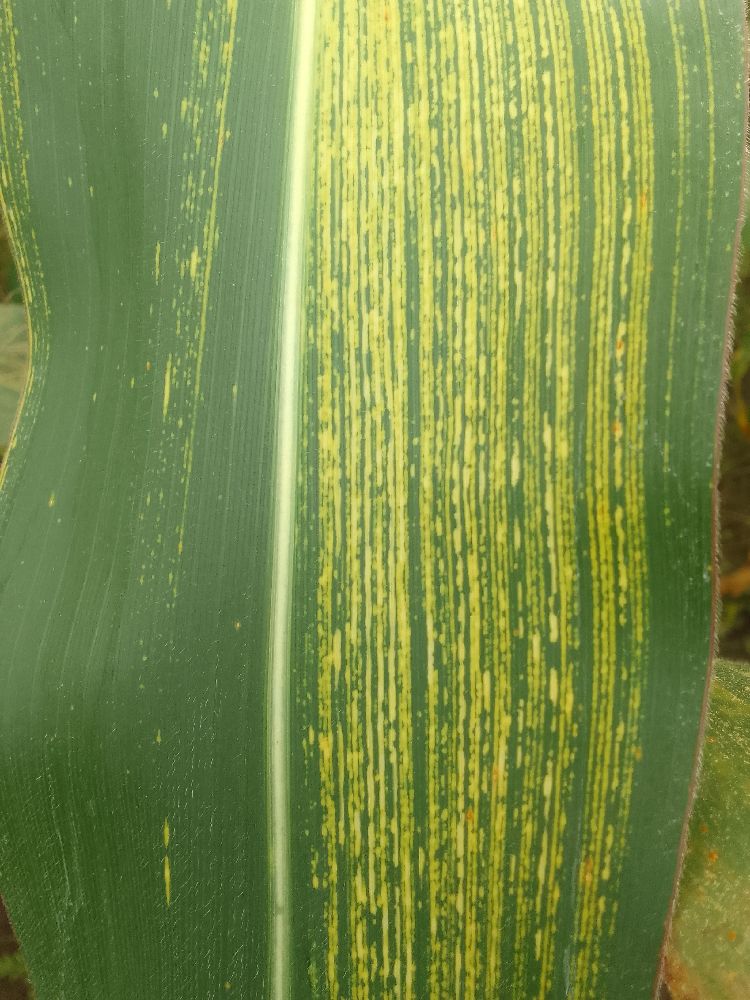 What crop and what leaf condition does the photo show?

maize, maize streak virus
